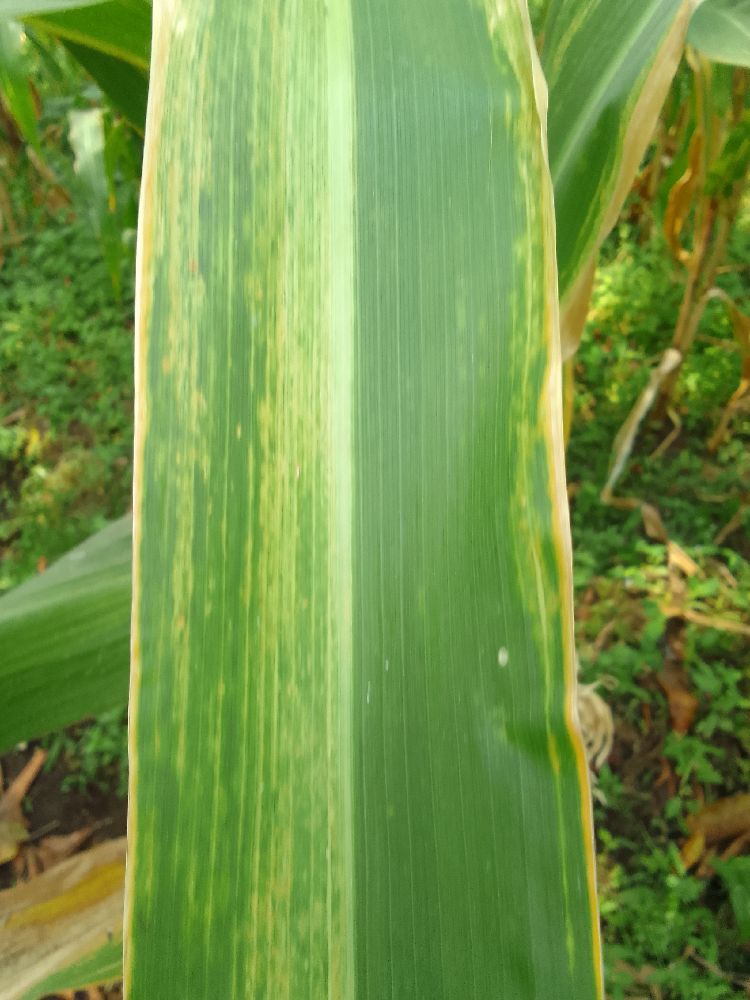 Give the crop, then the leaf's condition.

maize, maize lethal necrosis
